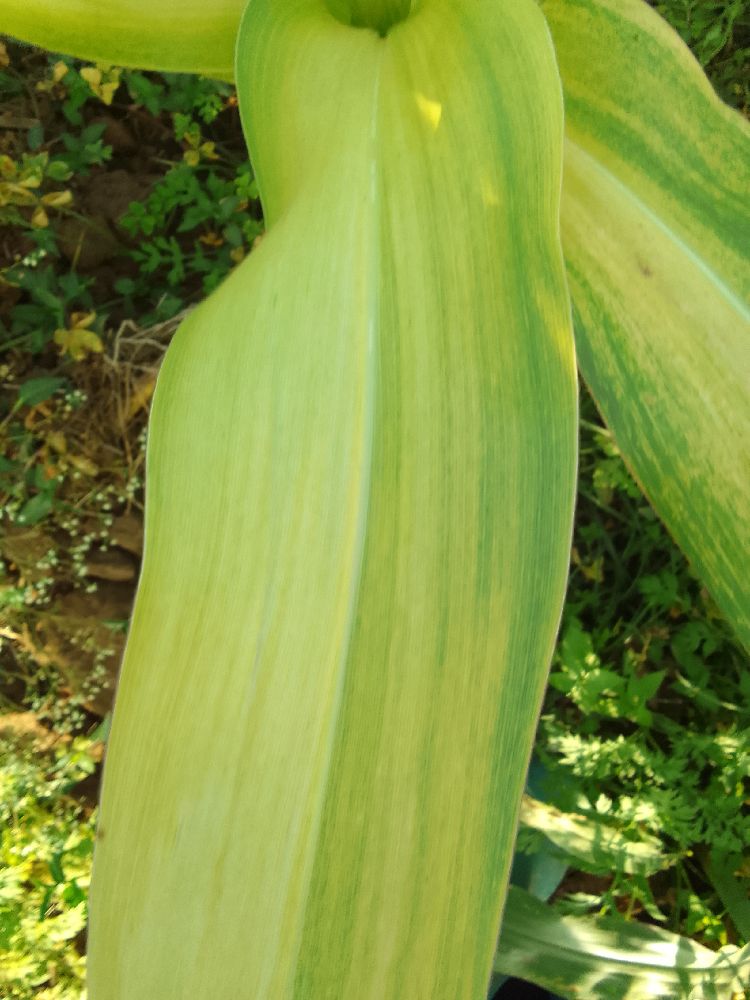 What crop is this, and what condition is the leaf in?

maize, maize lethal necrosis
